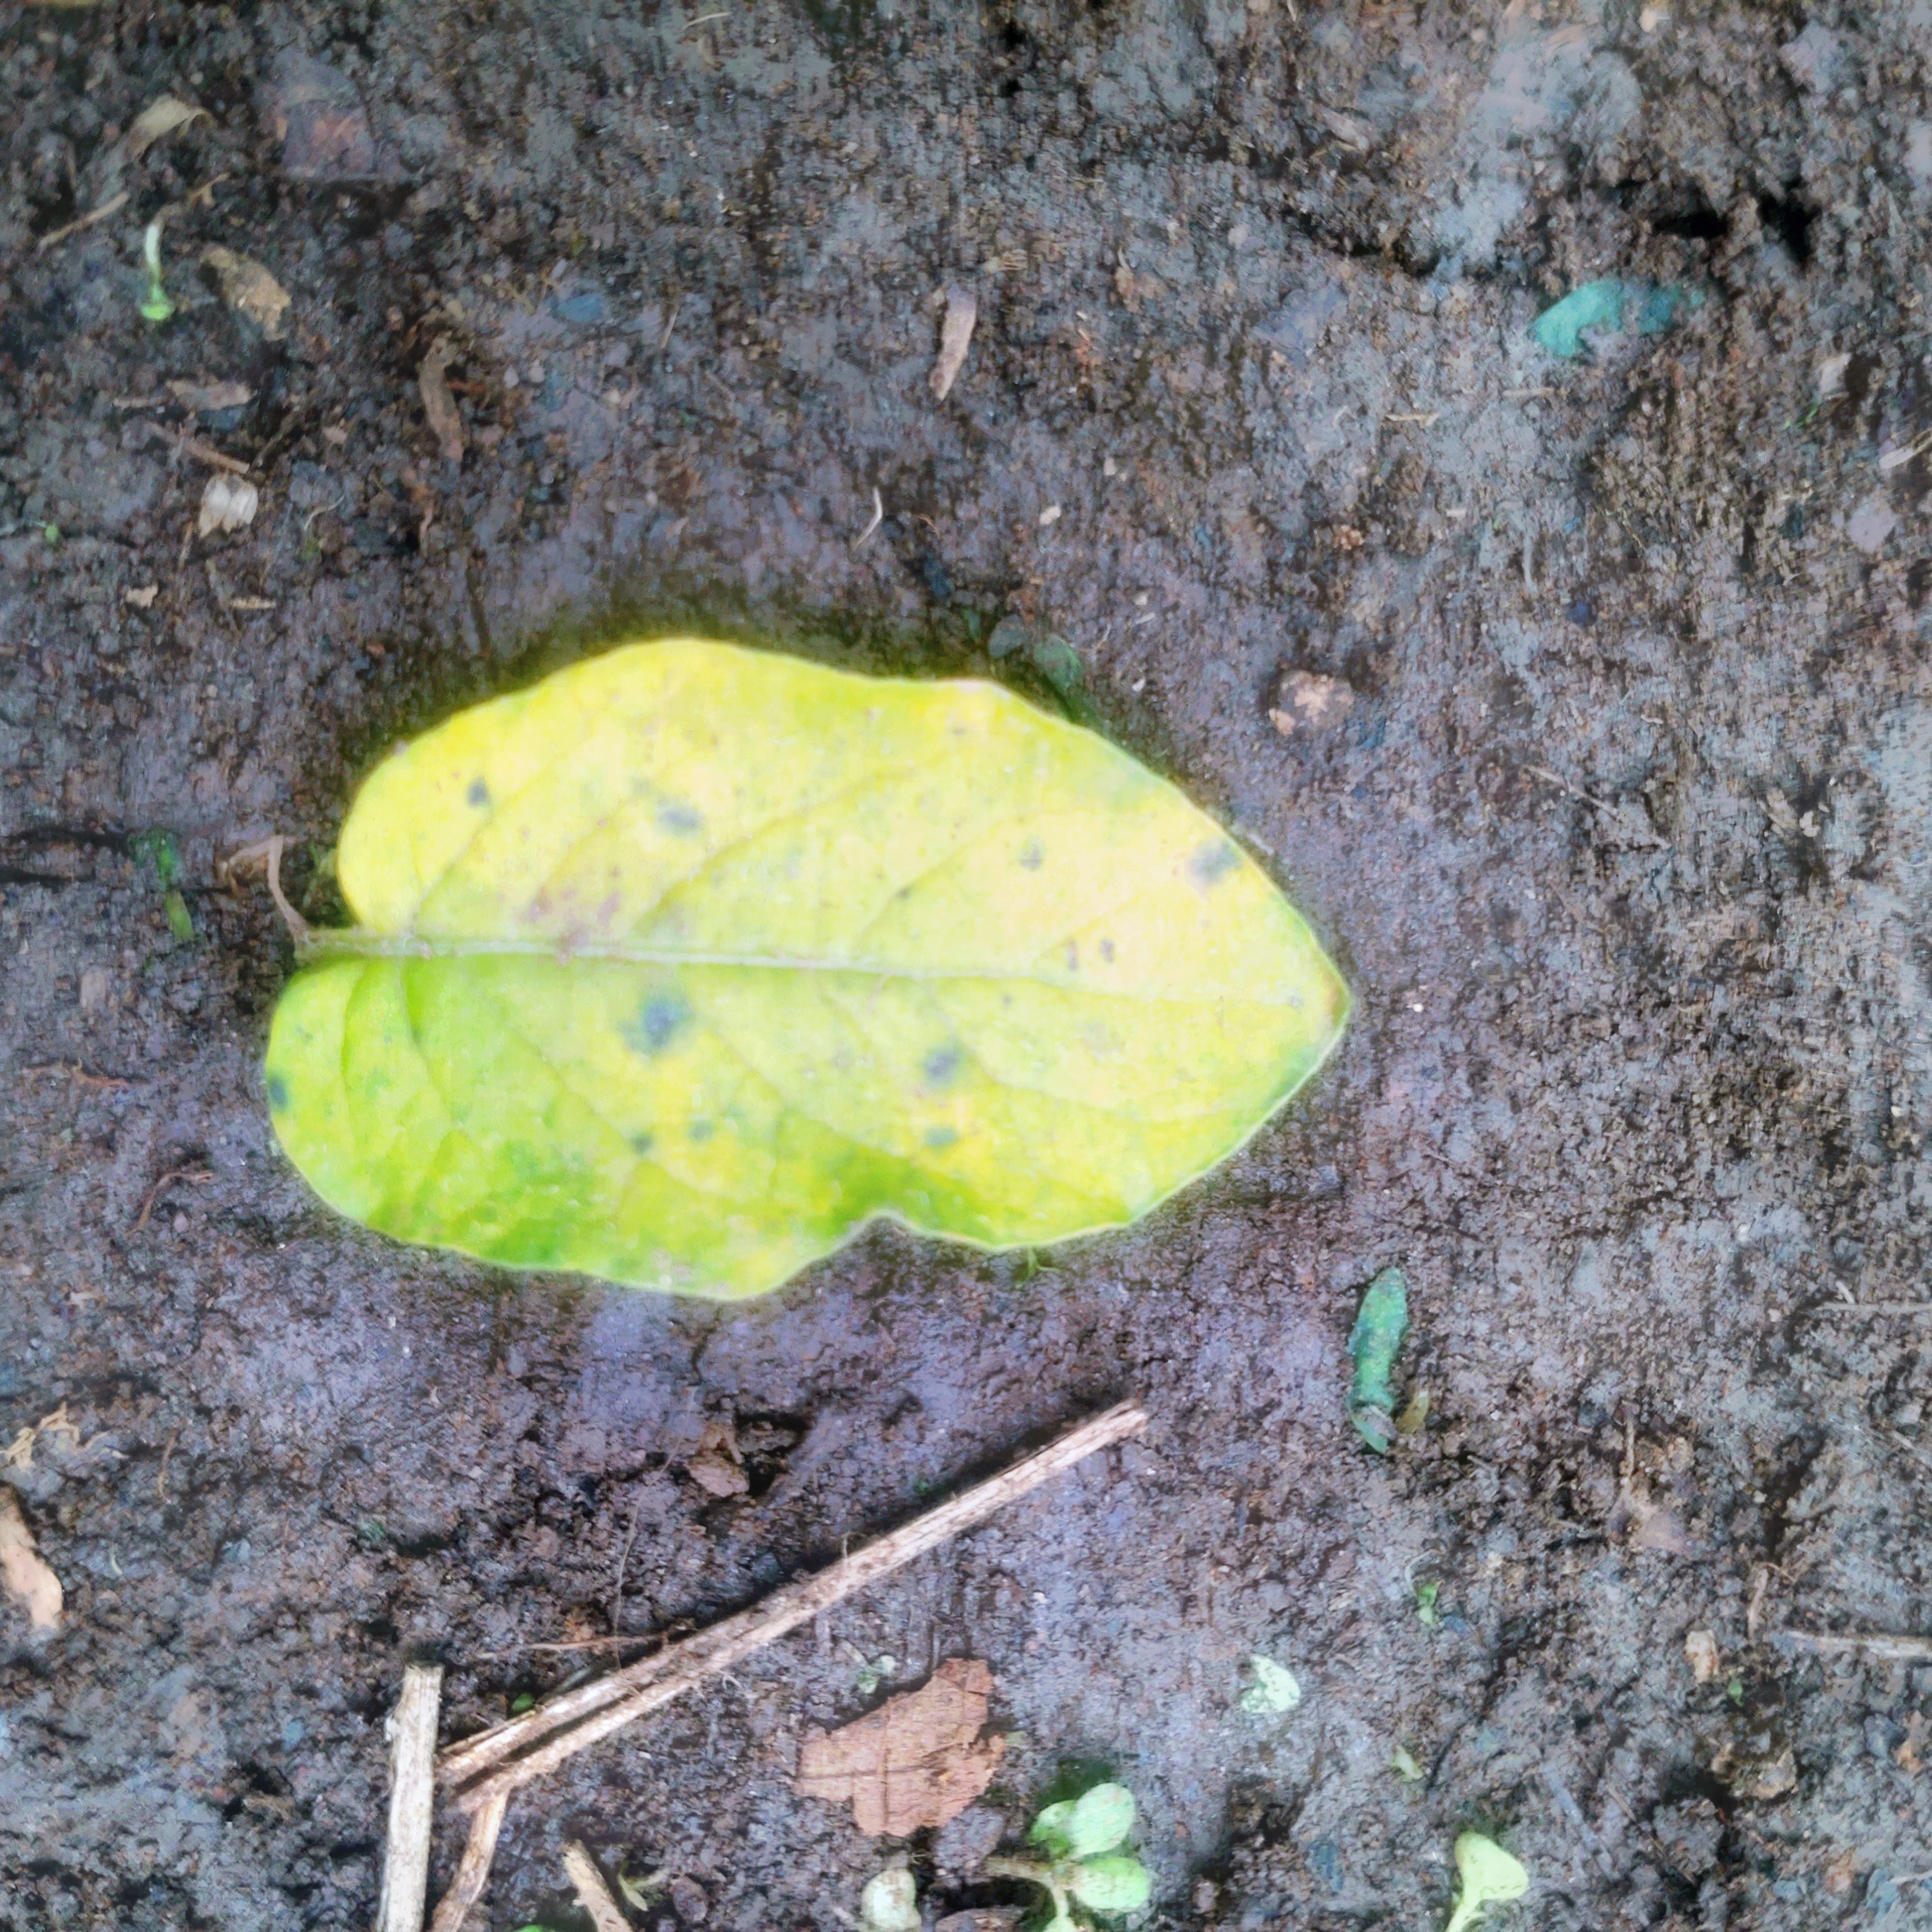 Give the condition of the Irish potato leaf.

late blight
